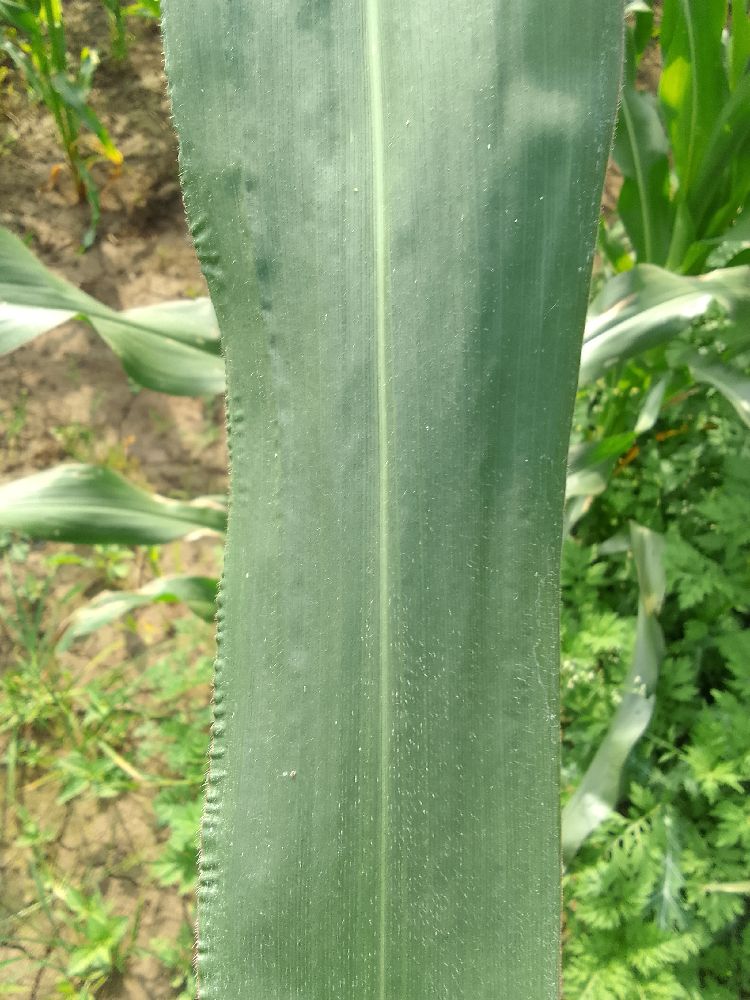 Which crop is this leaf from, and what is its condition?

maize, healthy
